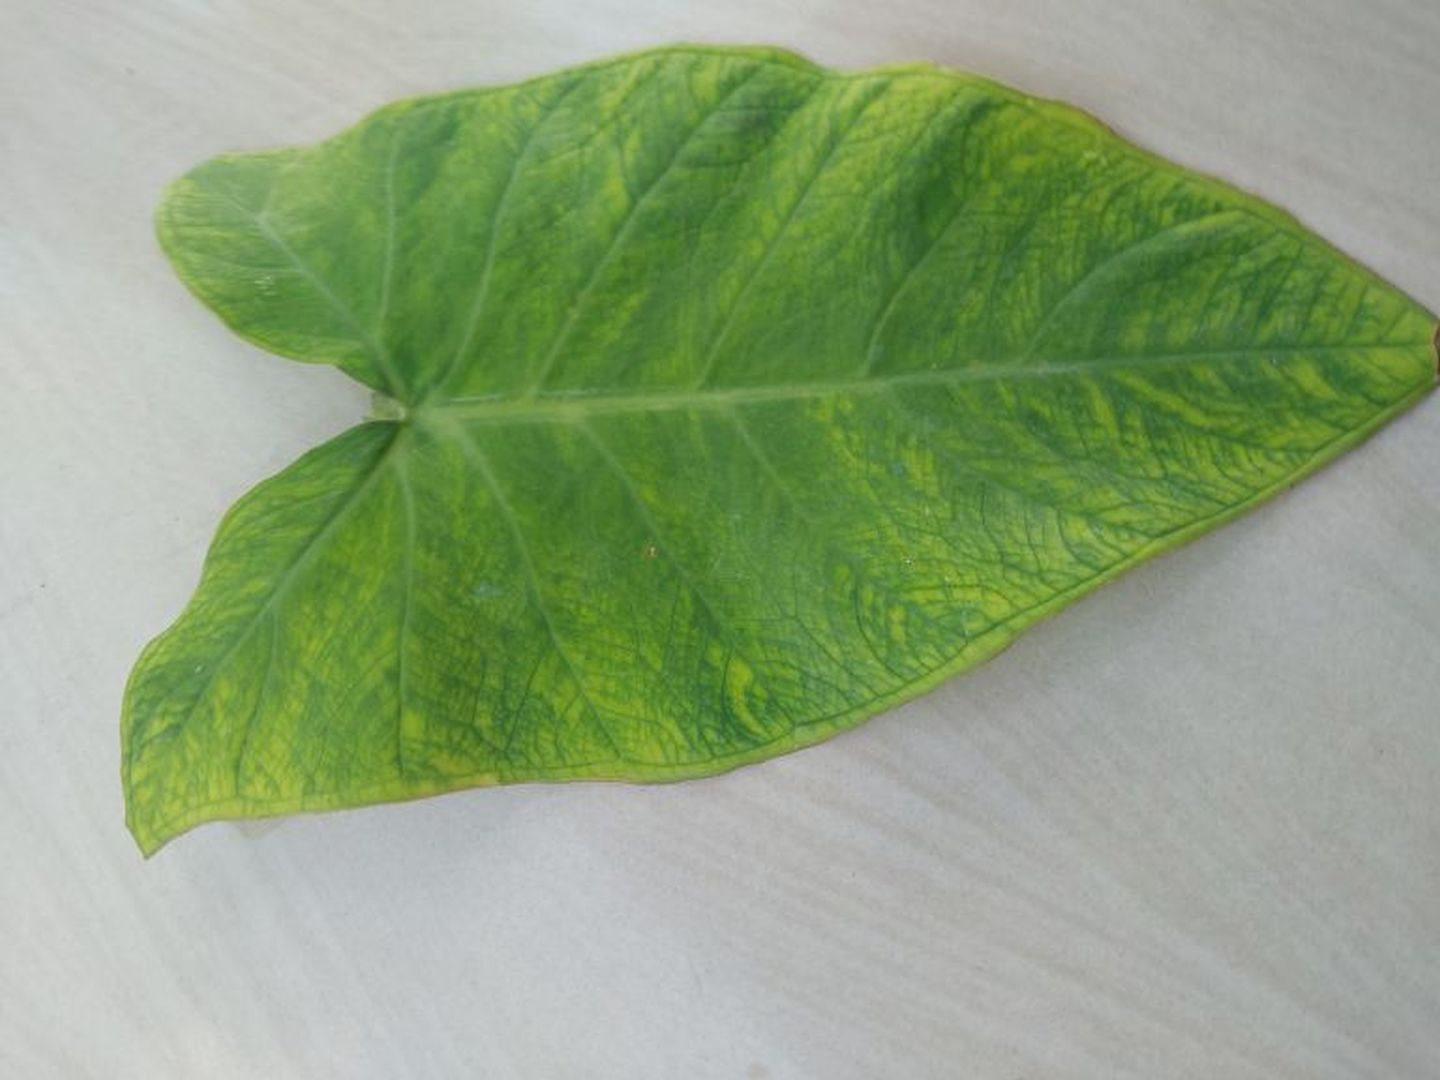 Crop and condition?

taro, mosaic
